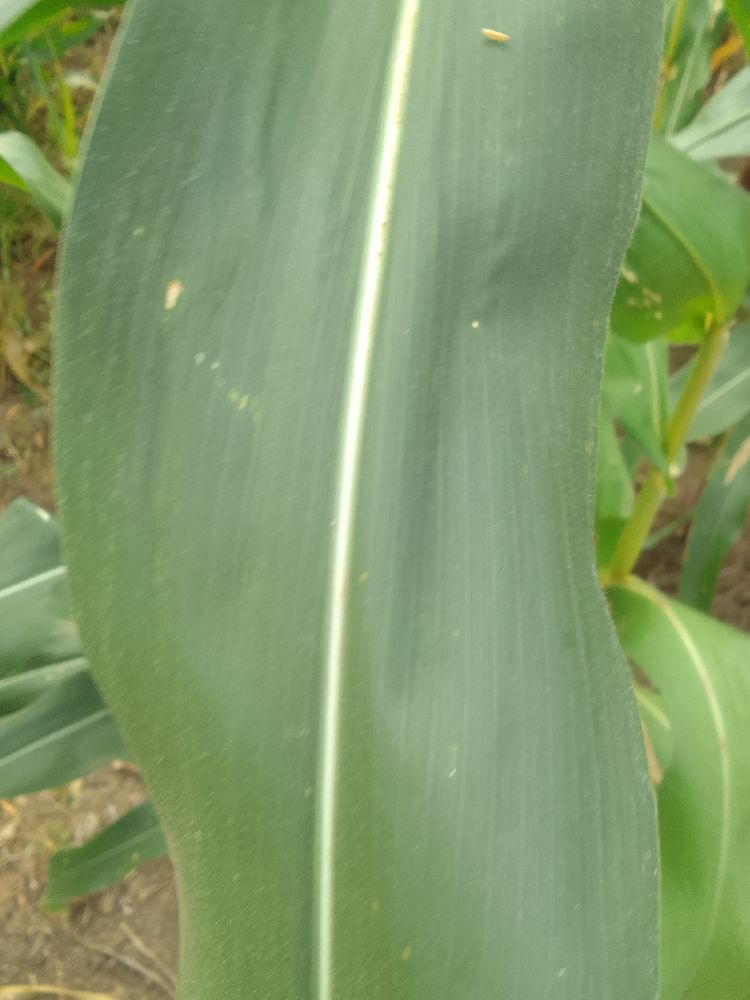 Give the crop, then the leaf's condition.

maize, healthy
